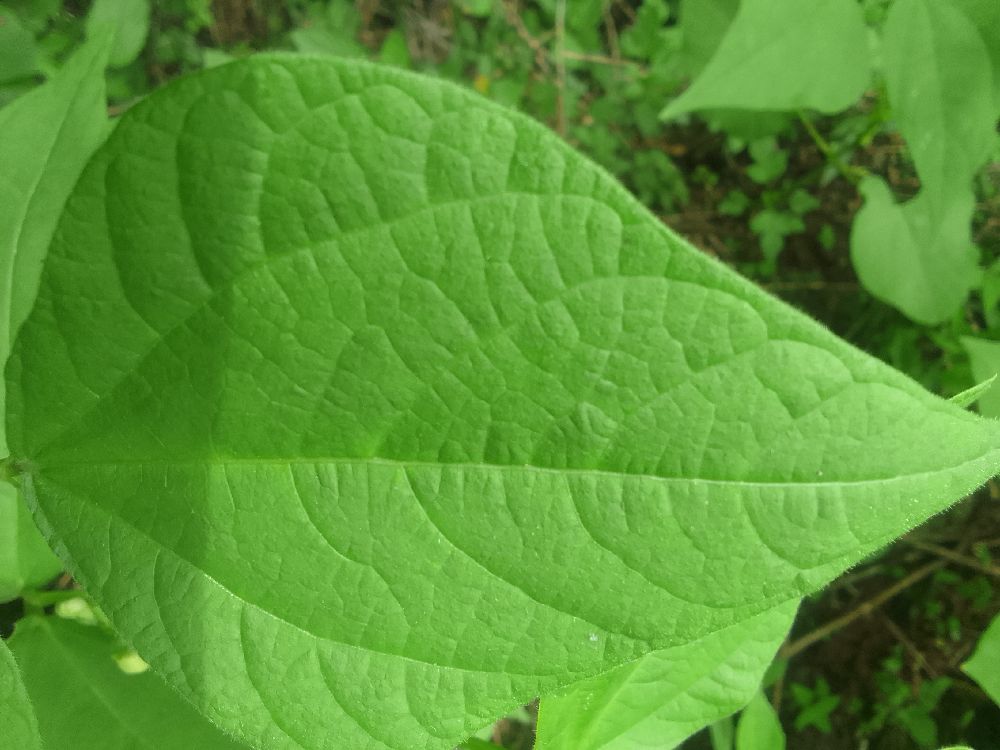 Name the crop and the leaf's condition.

common bean, healthy
